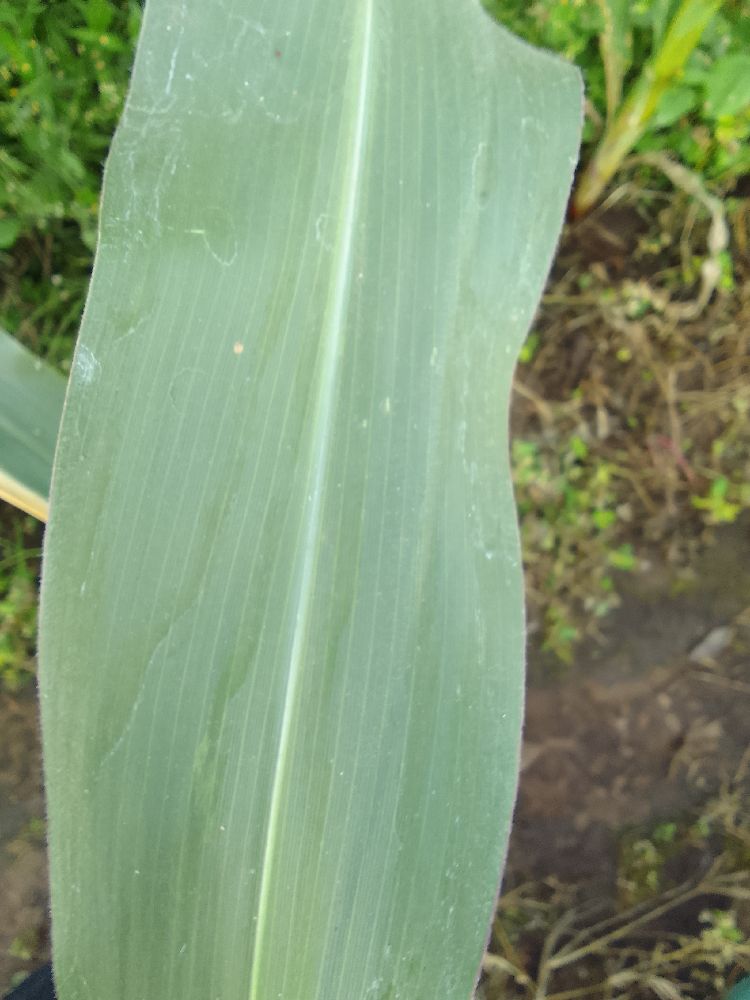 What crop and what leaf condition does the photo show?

maize, healthy
